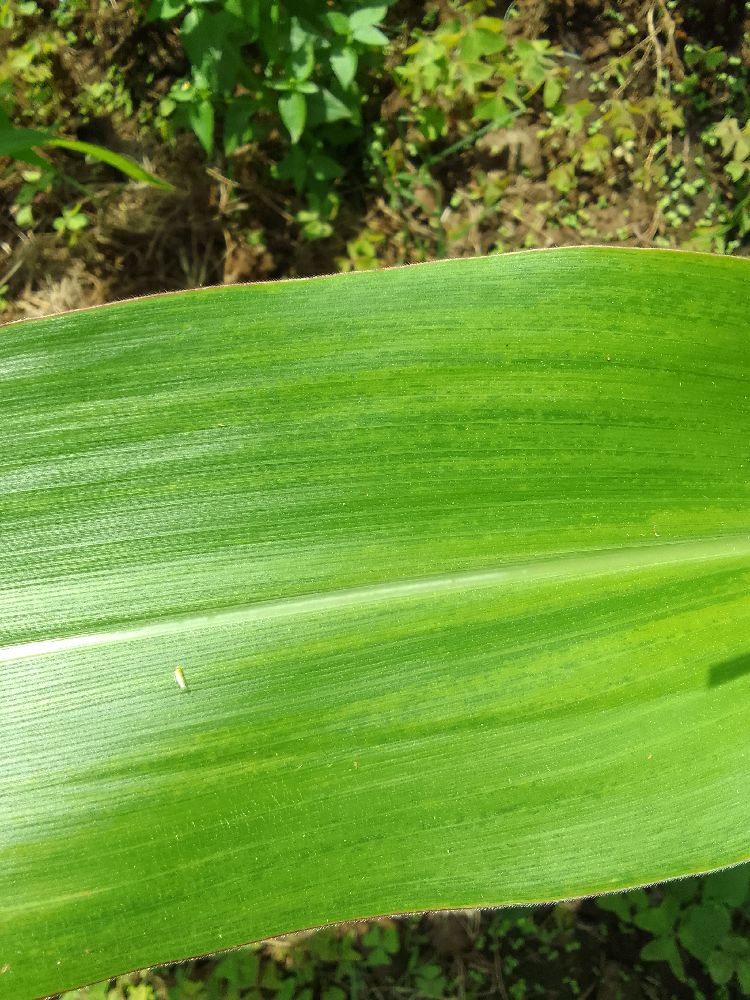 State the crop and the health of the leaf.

maize, healthy
